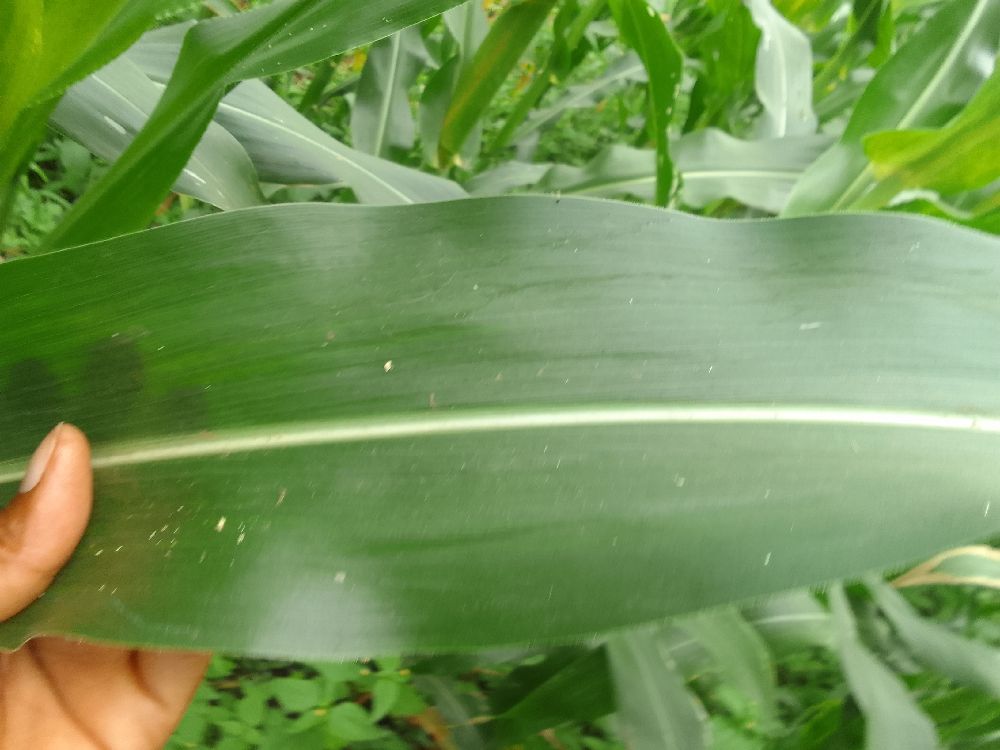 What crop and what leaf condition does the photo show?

maize, healthy
